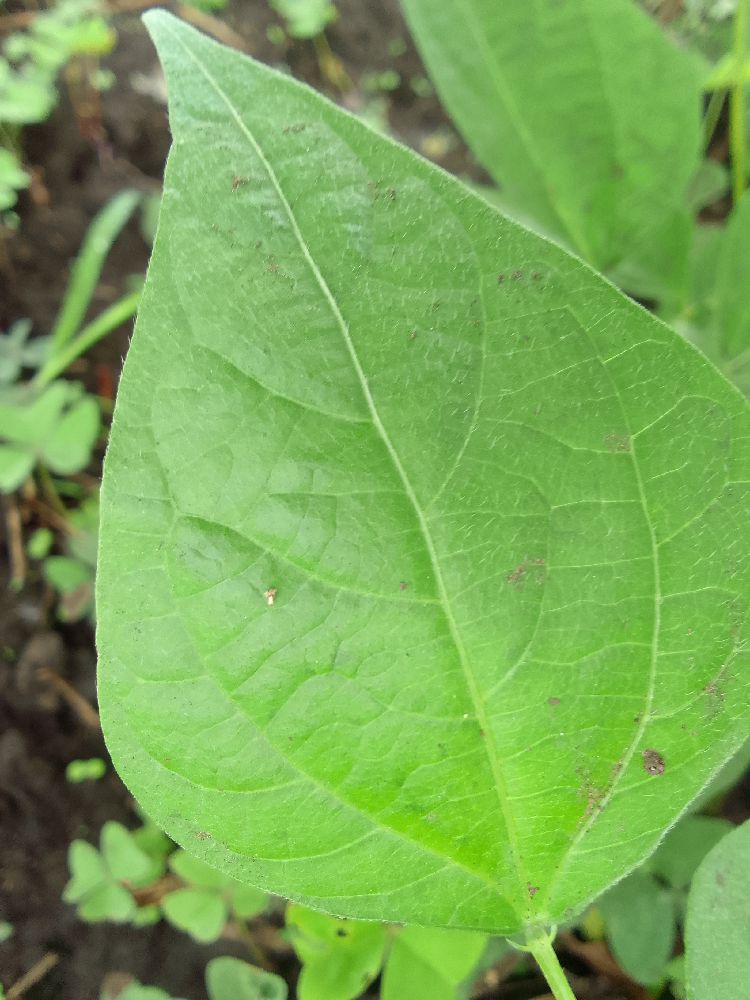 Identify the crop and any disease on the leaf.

common bean, healthy
